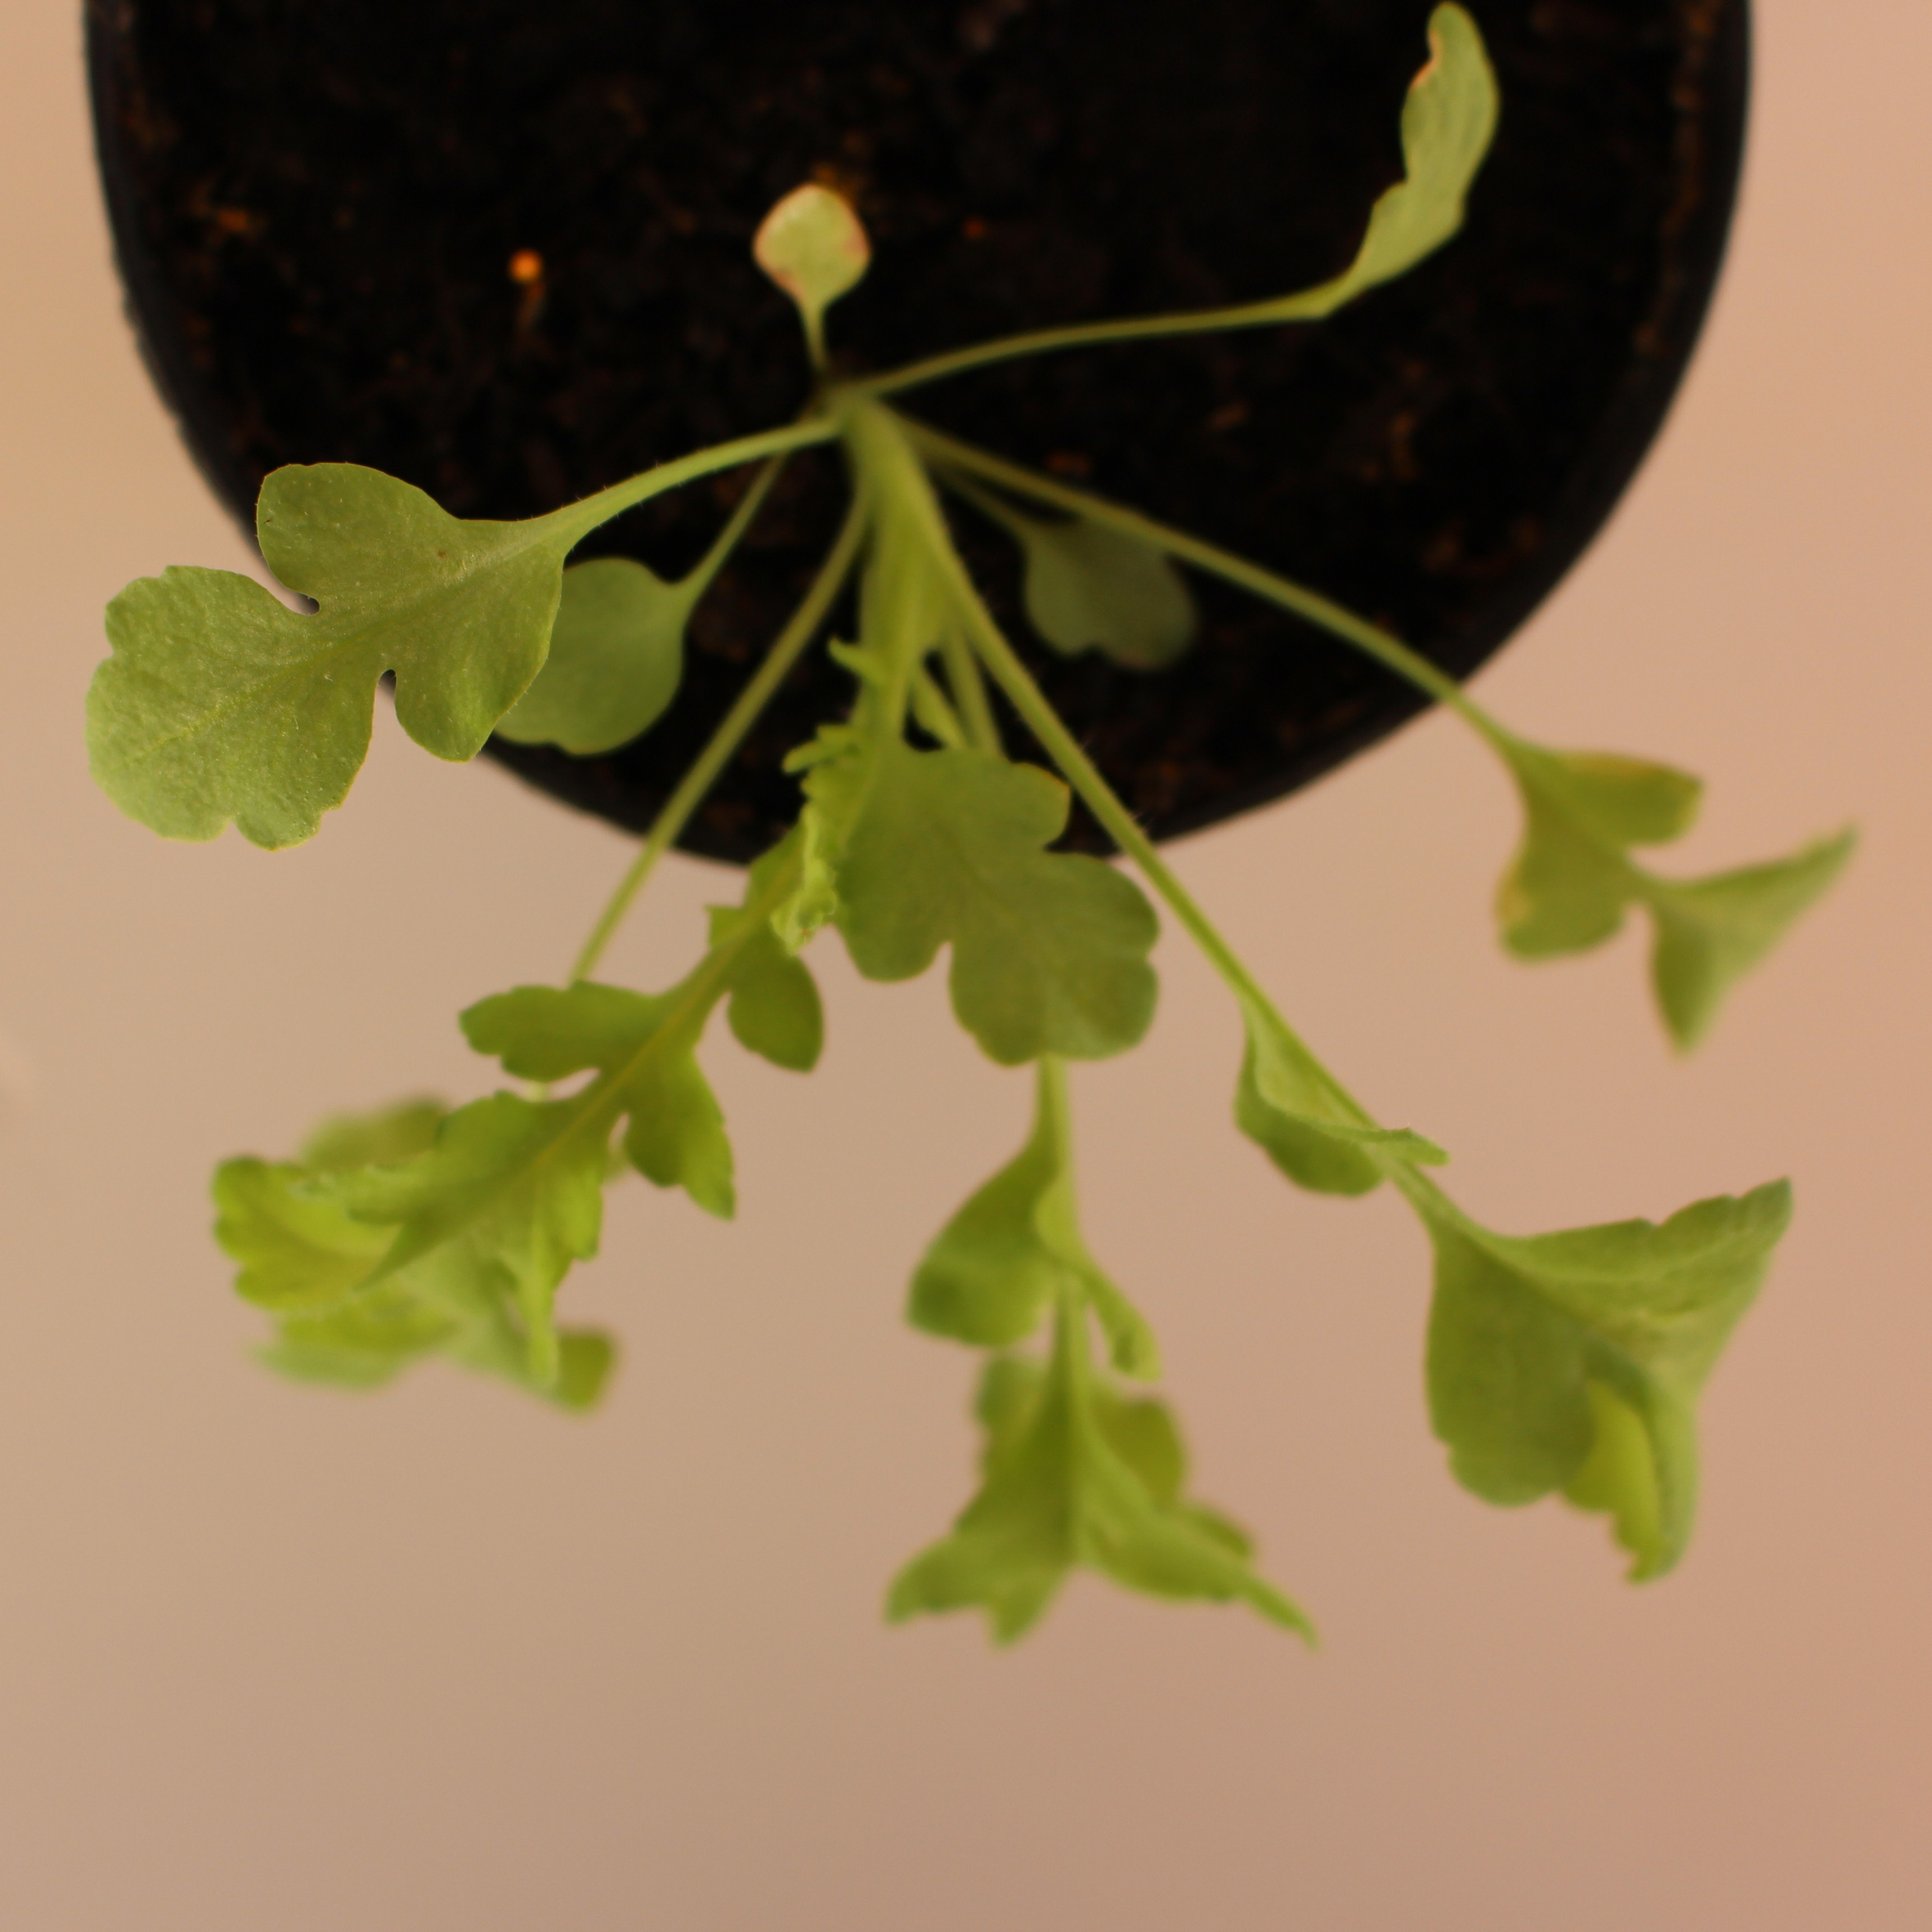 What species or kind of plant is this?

Papaver rhoeas
